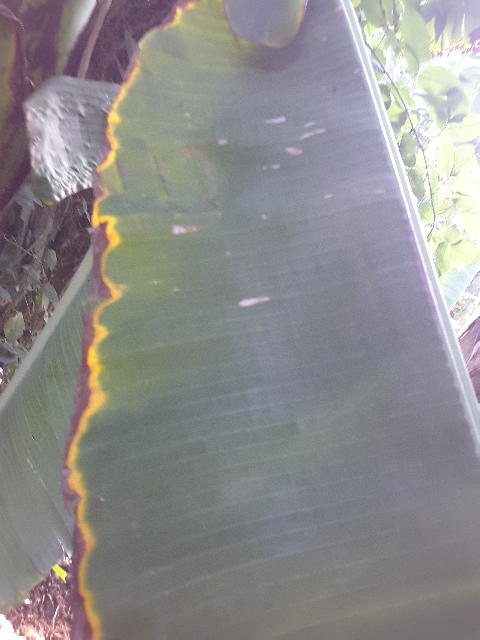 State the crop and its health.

banana, fusarium wilt race 1
